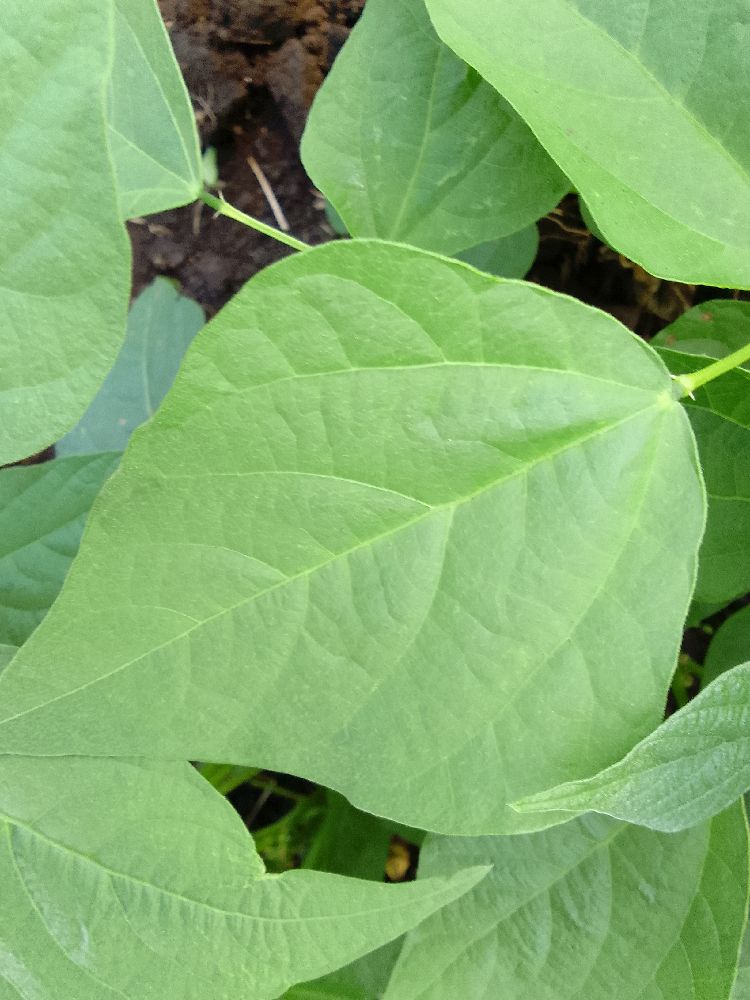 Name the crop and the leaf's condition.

common bean, healthy
